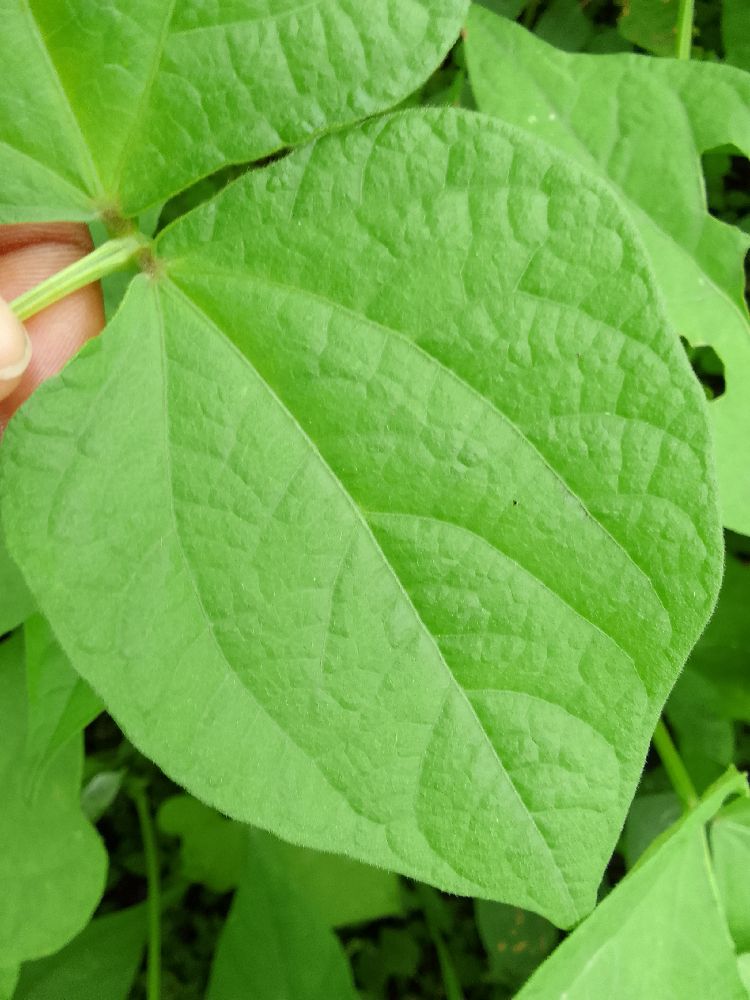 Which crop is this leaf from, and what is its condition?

common bean, healthy
